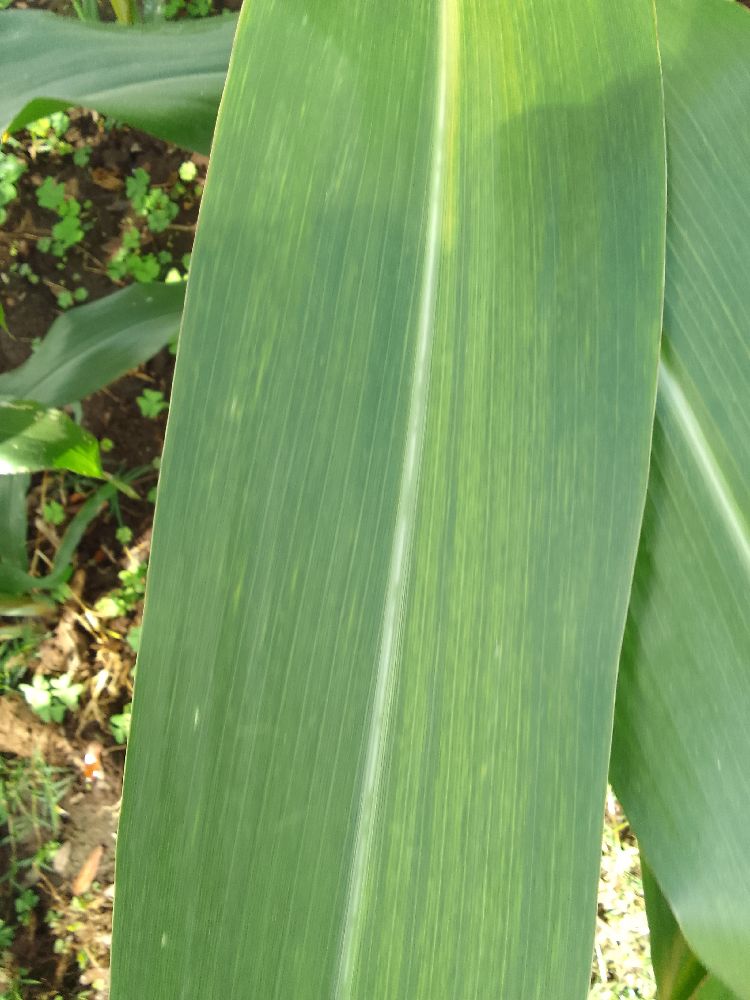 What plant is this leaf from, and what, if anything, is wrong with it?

maize, maize lethal necrosis
